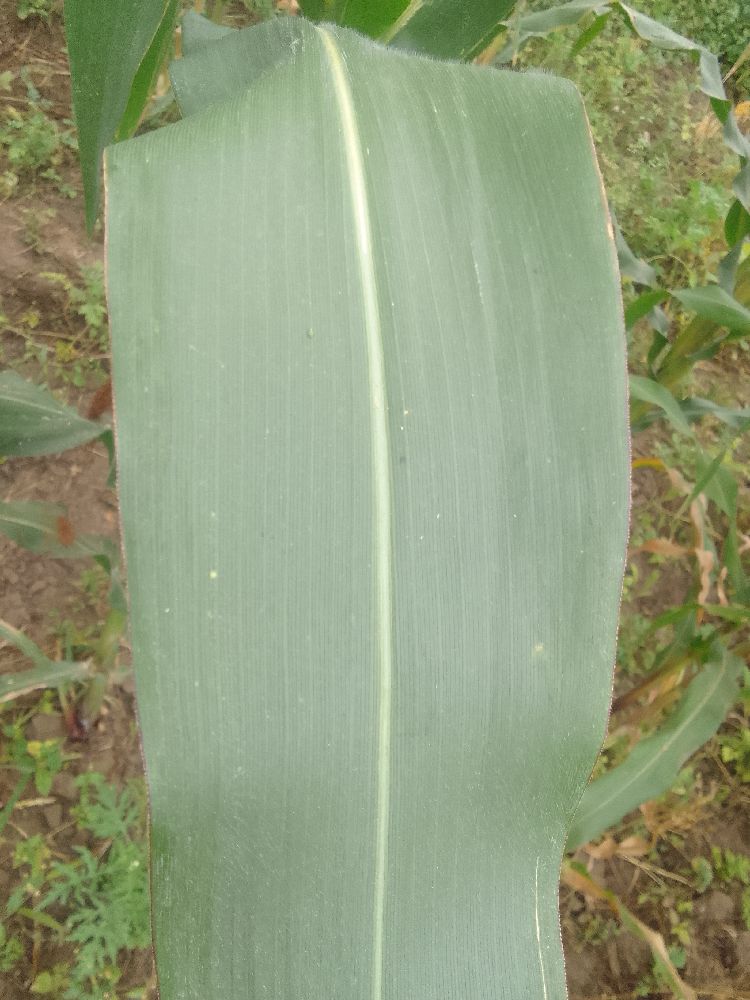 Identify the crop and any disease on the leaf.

maize, healthy
